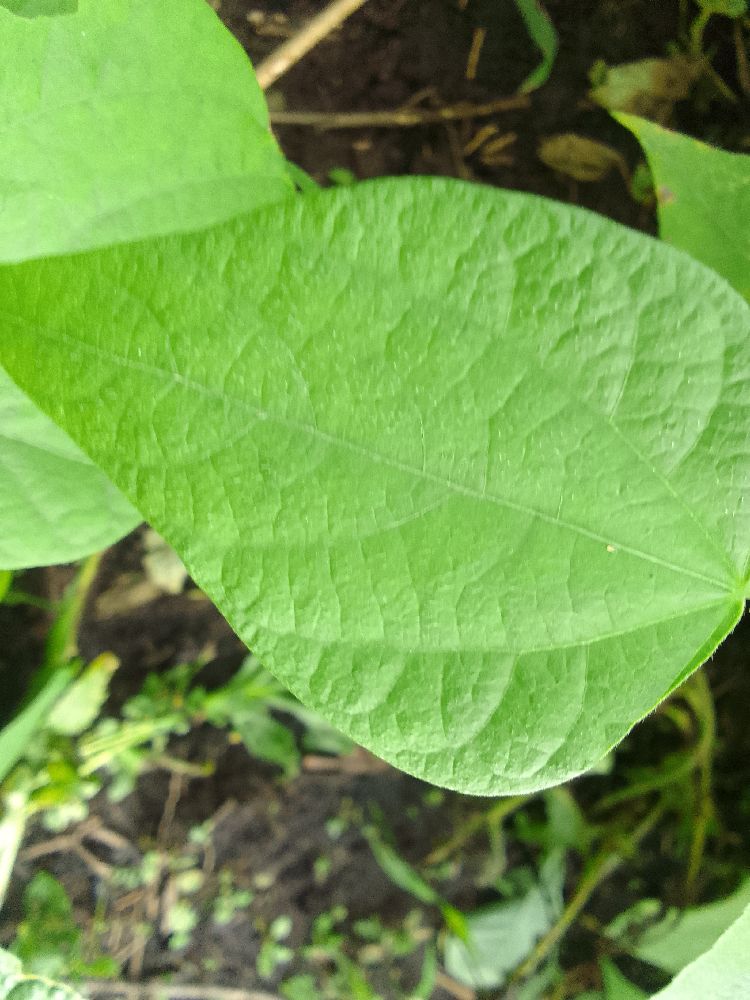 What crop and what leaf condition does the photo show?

common bean, healthy
